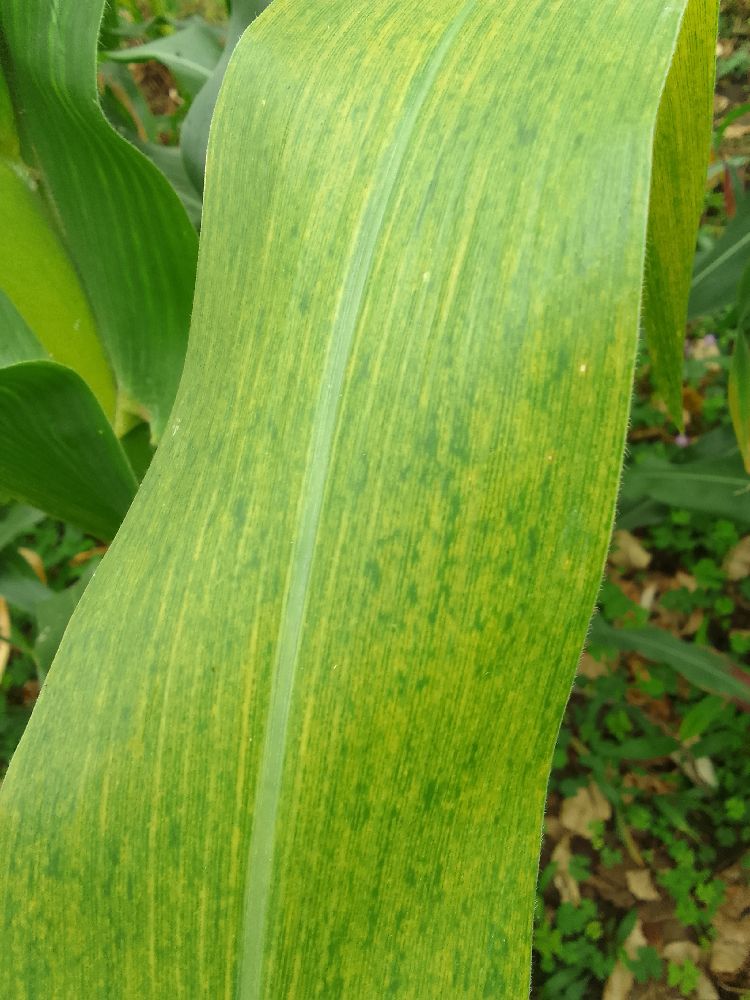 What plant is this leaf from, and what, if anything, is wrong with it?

maize, maize lethal necrosis
